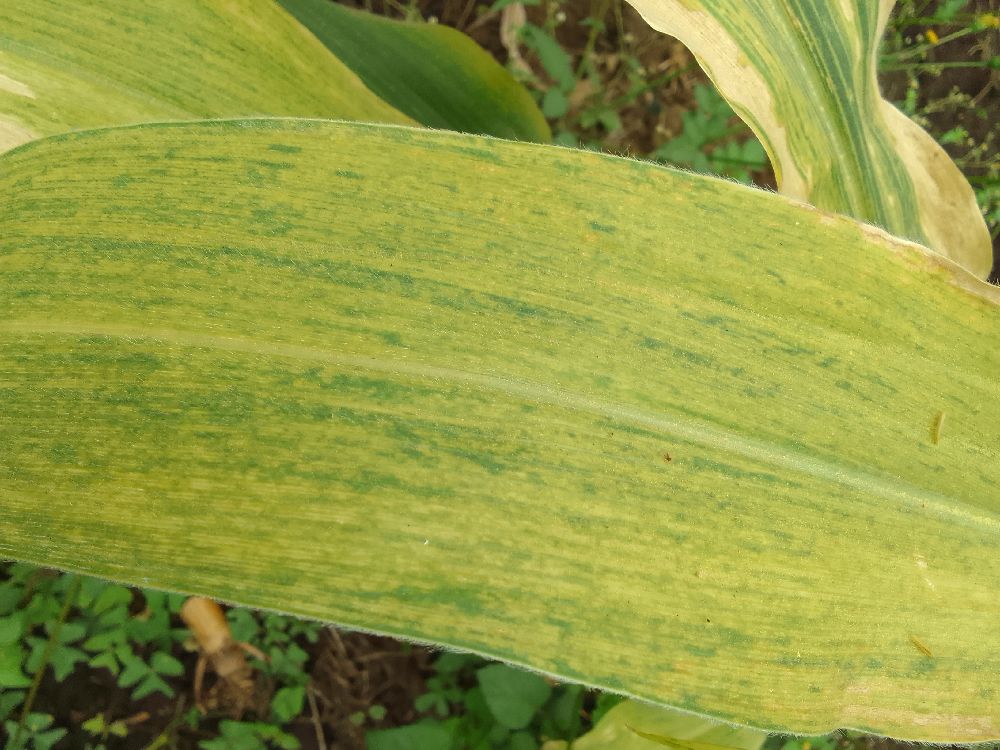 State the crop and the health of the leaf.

maize, maize lethal necrosis
